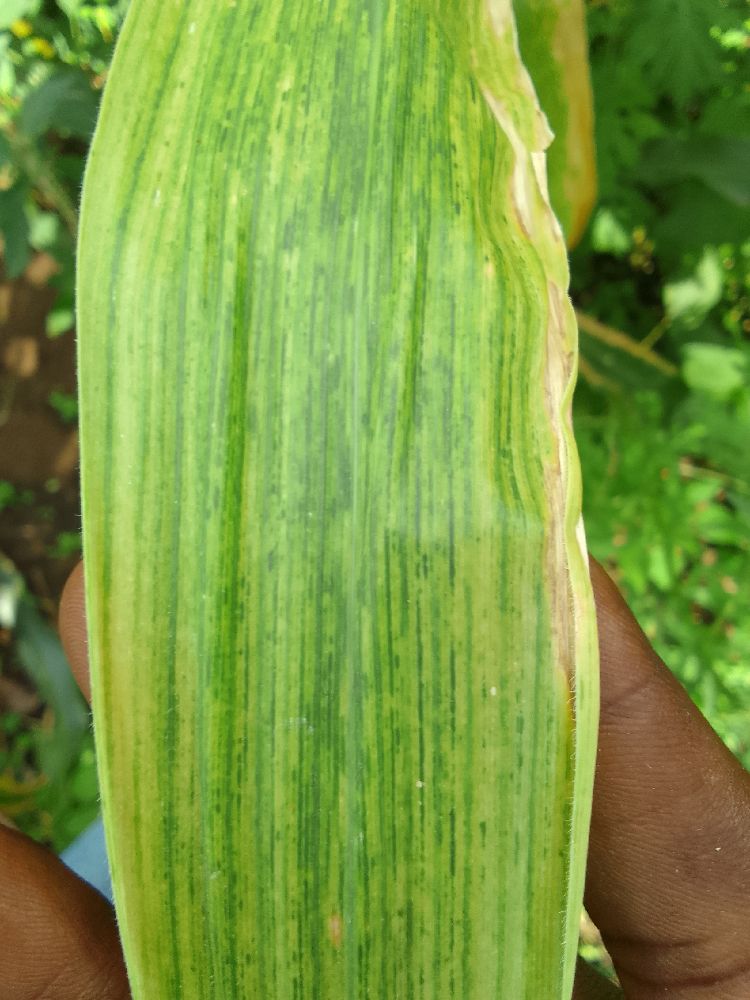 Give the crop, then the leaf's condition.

maize, maize lethal necrosis
